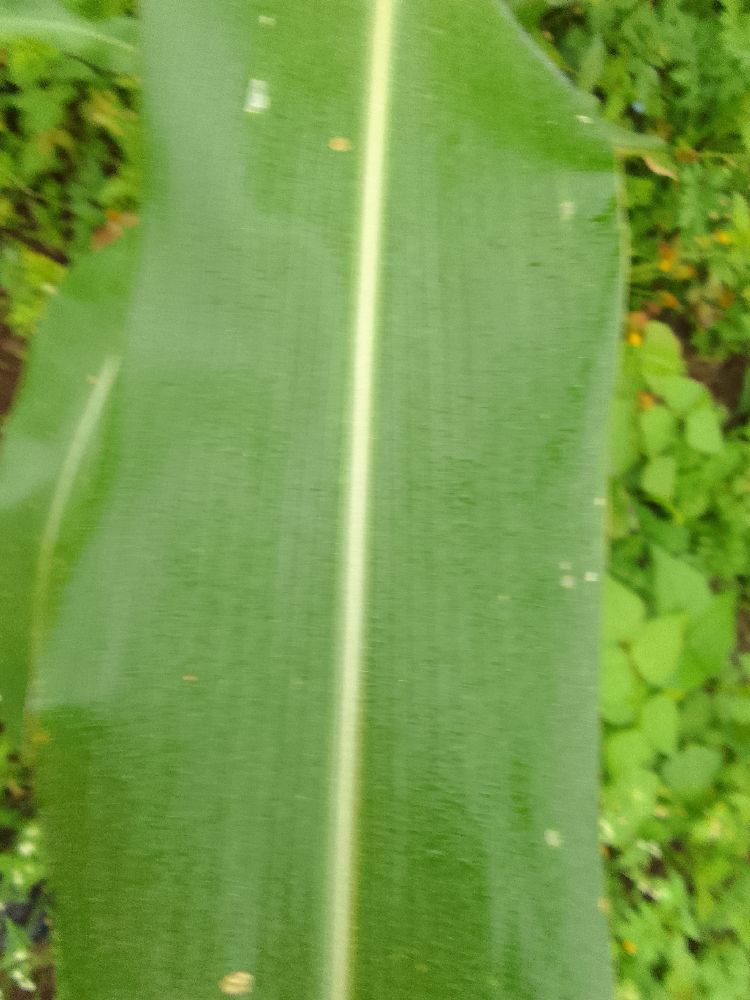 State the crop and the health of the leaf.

maize, healthy
